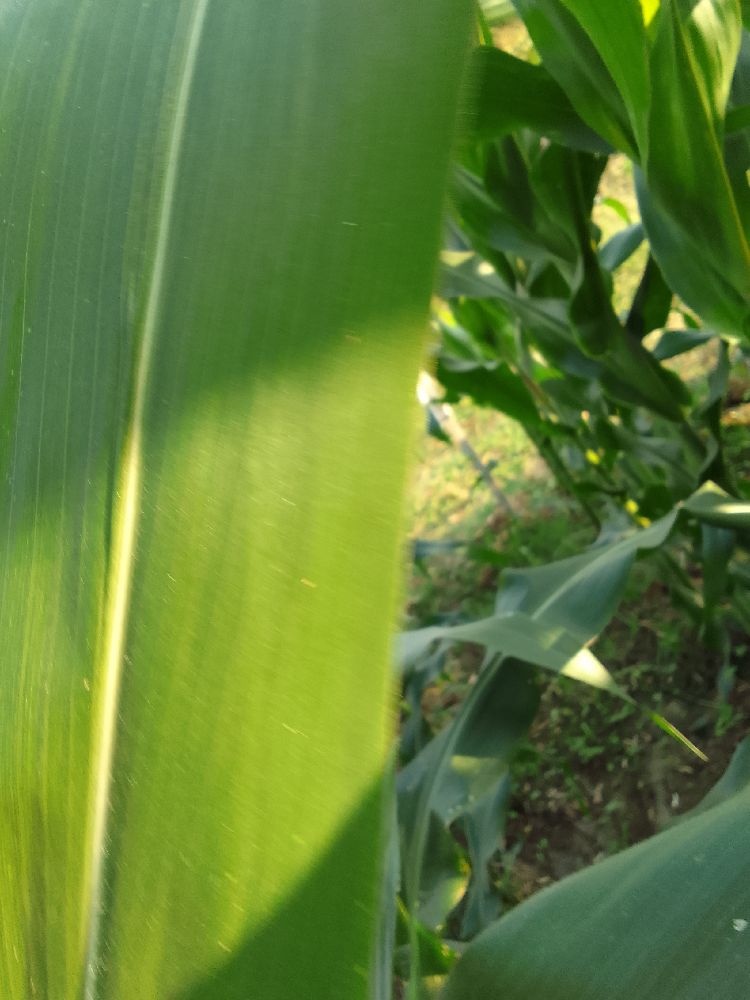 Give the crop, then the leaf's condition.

maize, healthy
